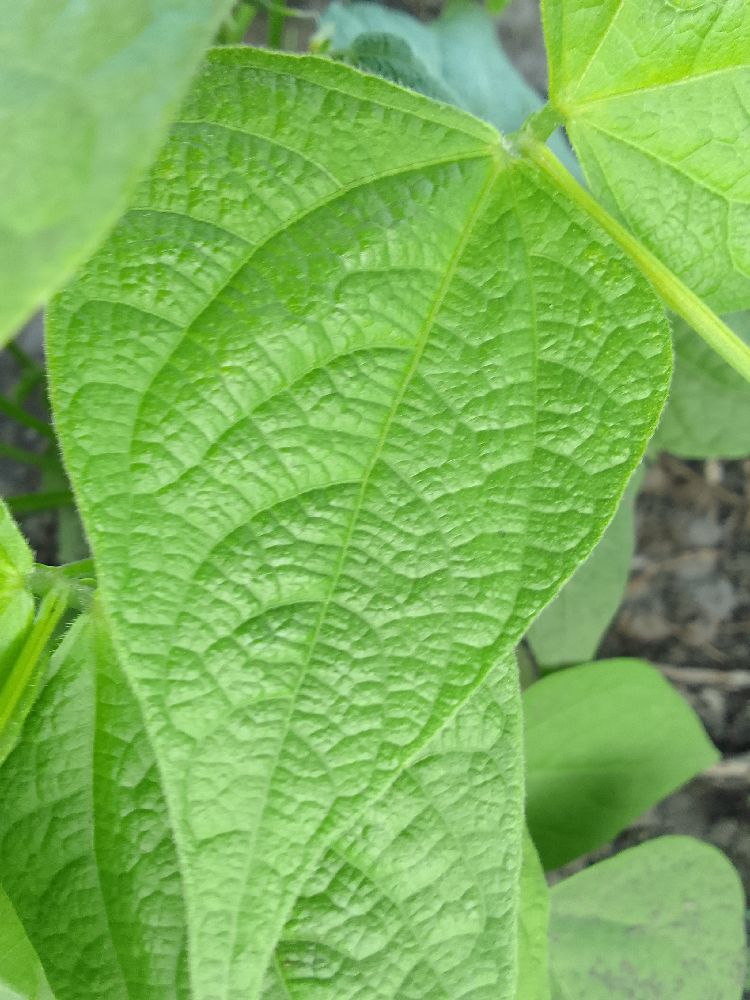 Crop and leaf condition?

common bean, healthy
